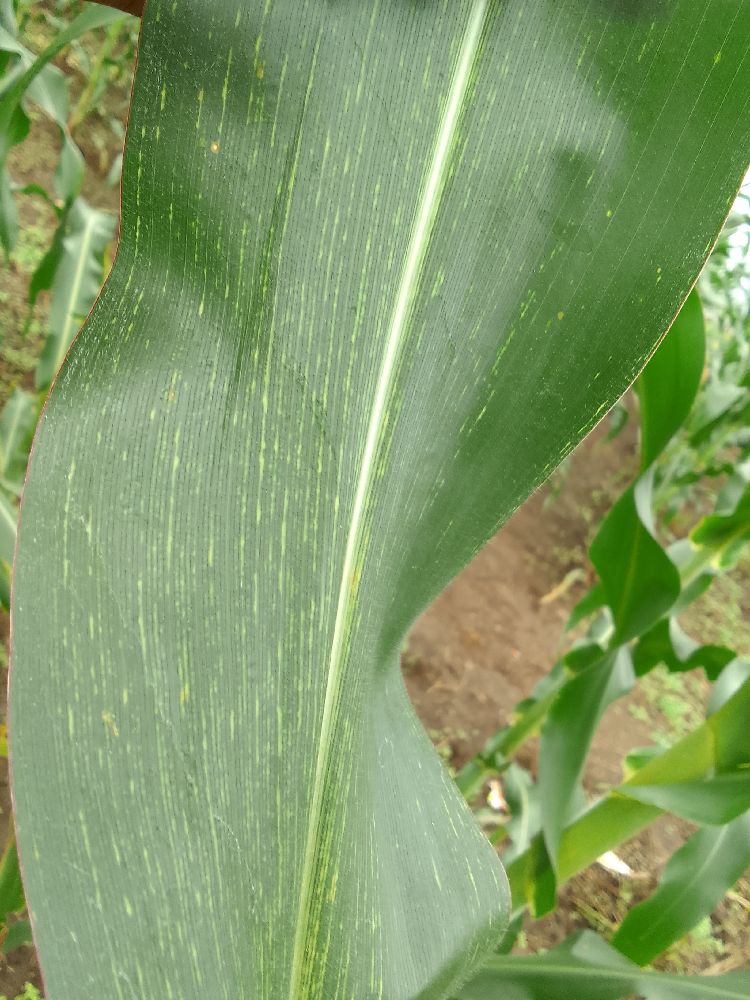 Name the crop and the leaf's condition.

maize, maize streak virus
